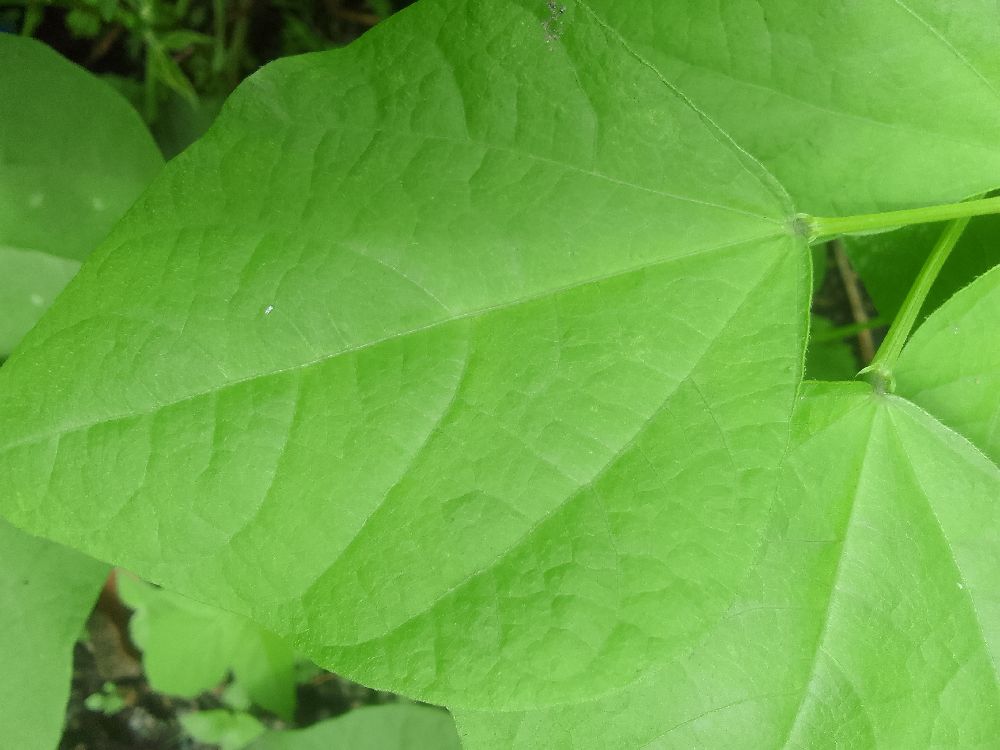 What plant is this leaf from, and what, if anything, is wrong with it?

common bean, healthy
